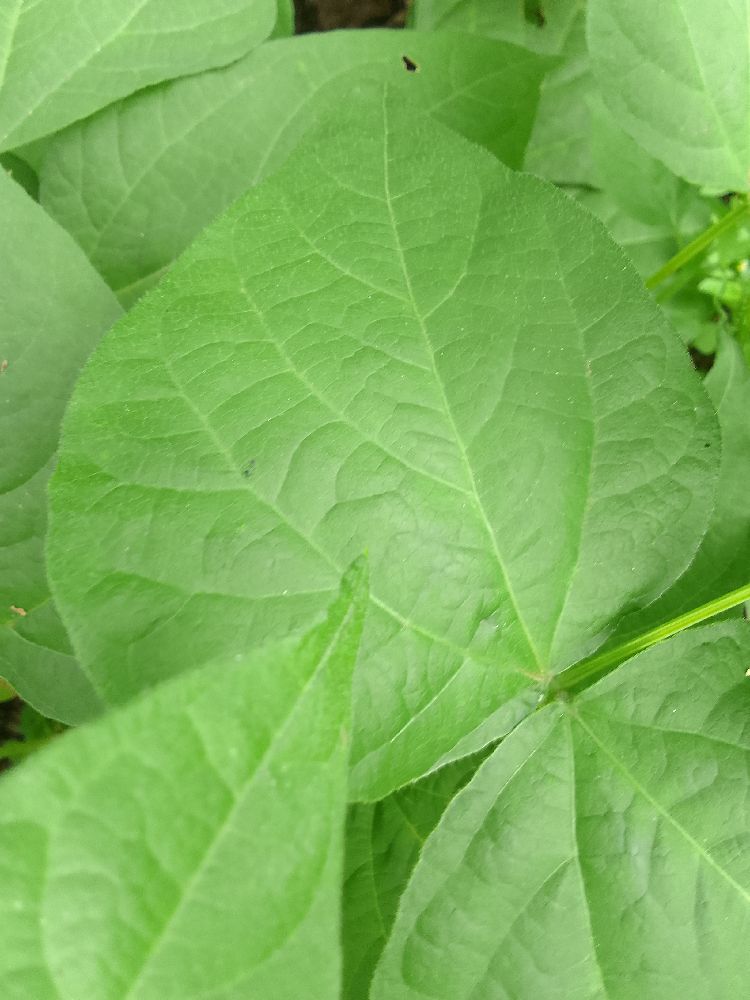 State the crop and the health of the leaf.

common bean, healthy
